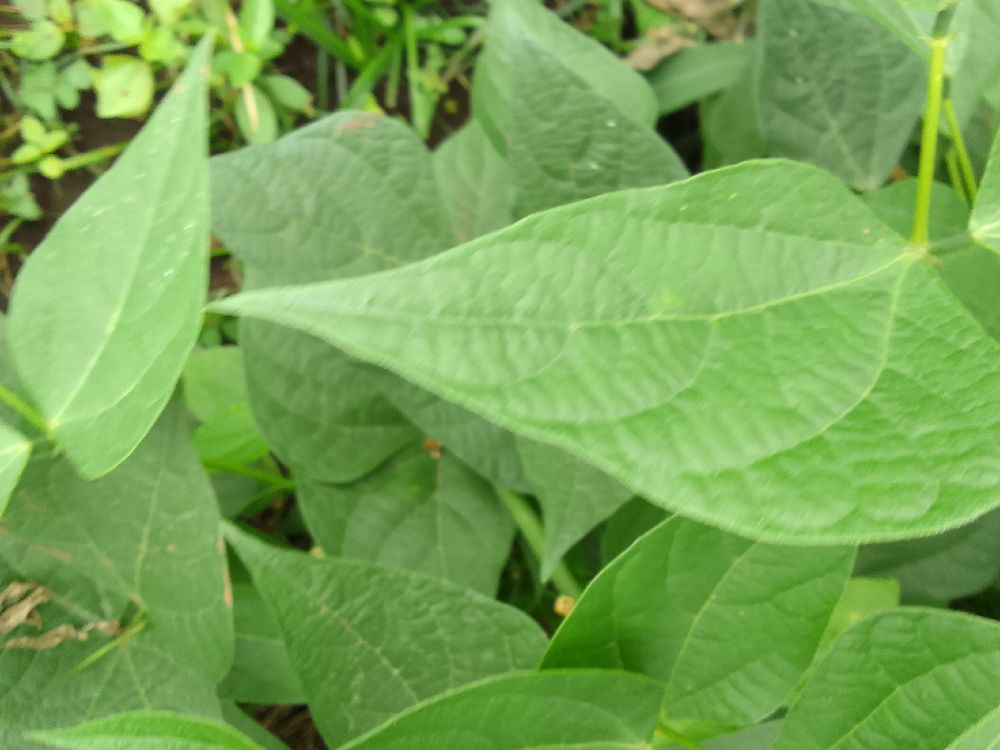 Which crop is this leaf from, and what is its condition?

common bean, healthy
